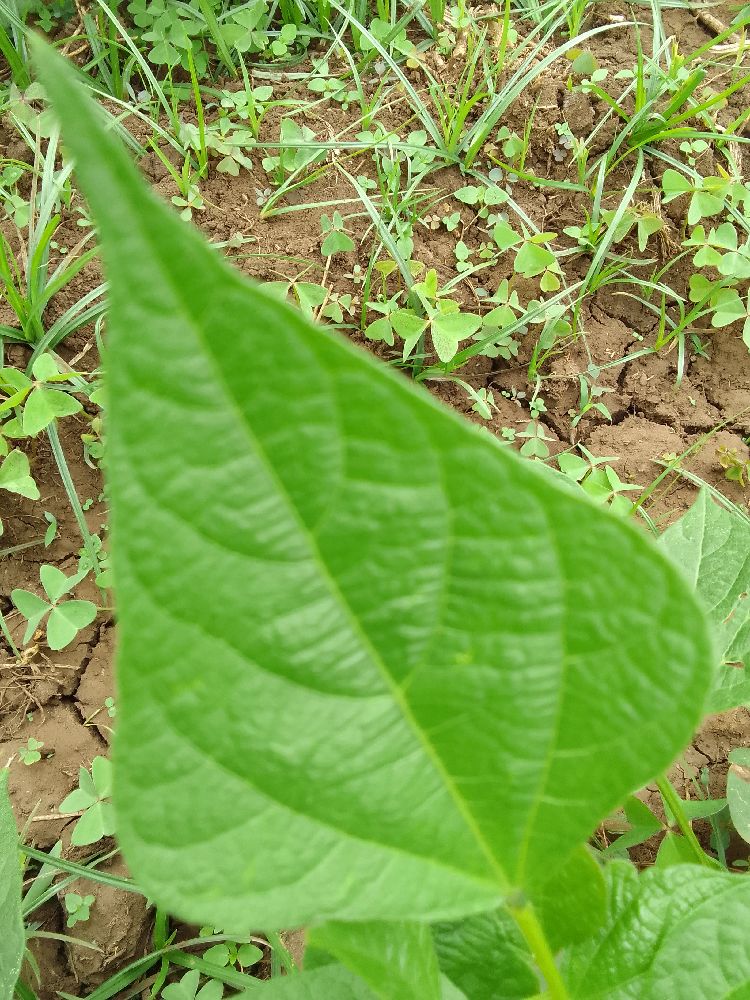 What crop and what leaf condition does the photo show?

common bean, healthy
